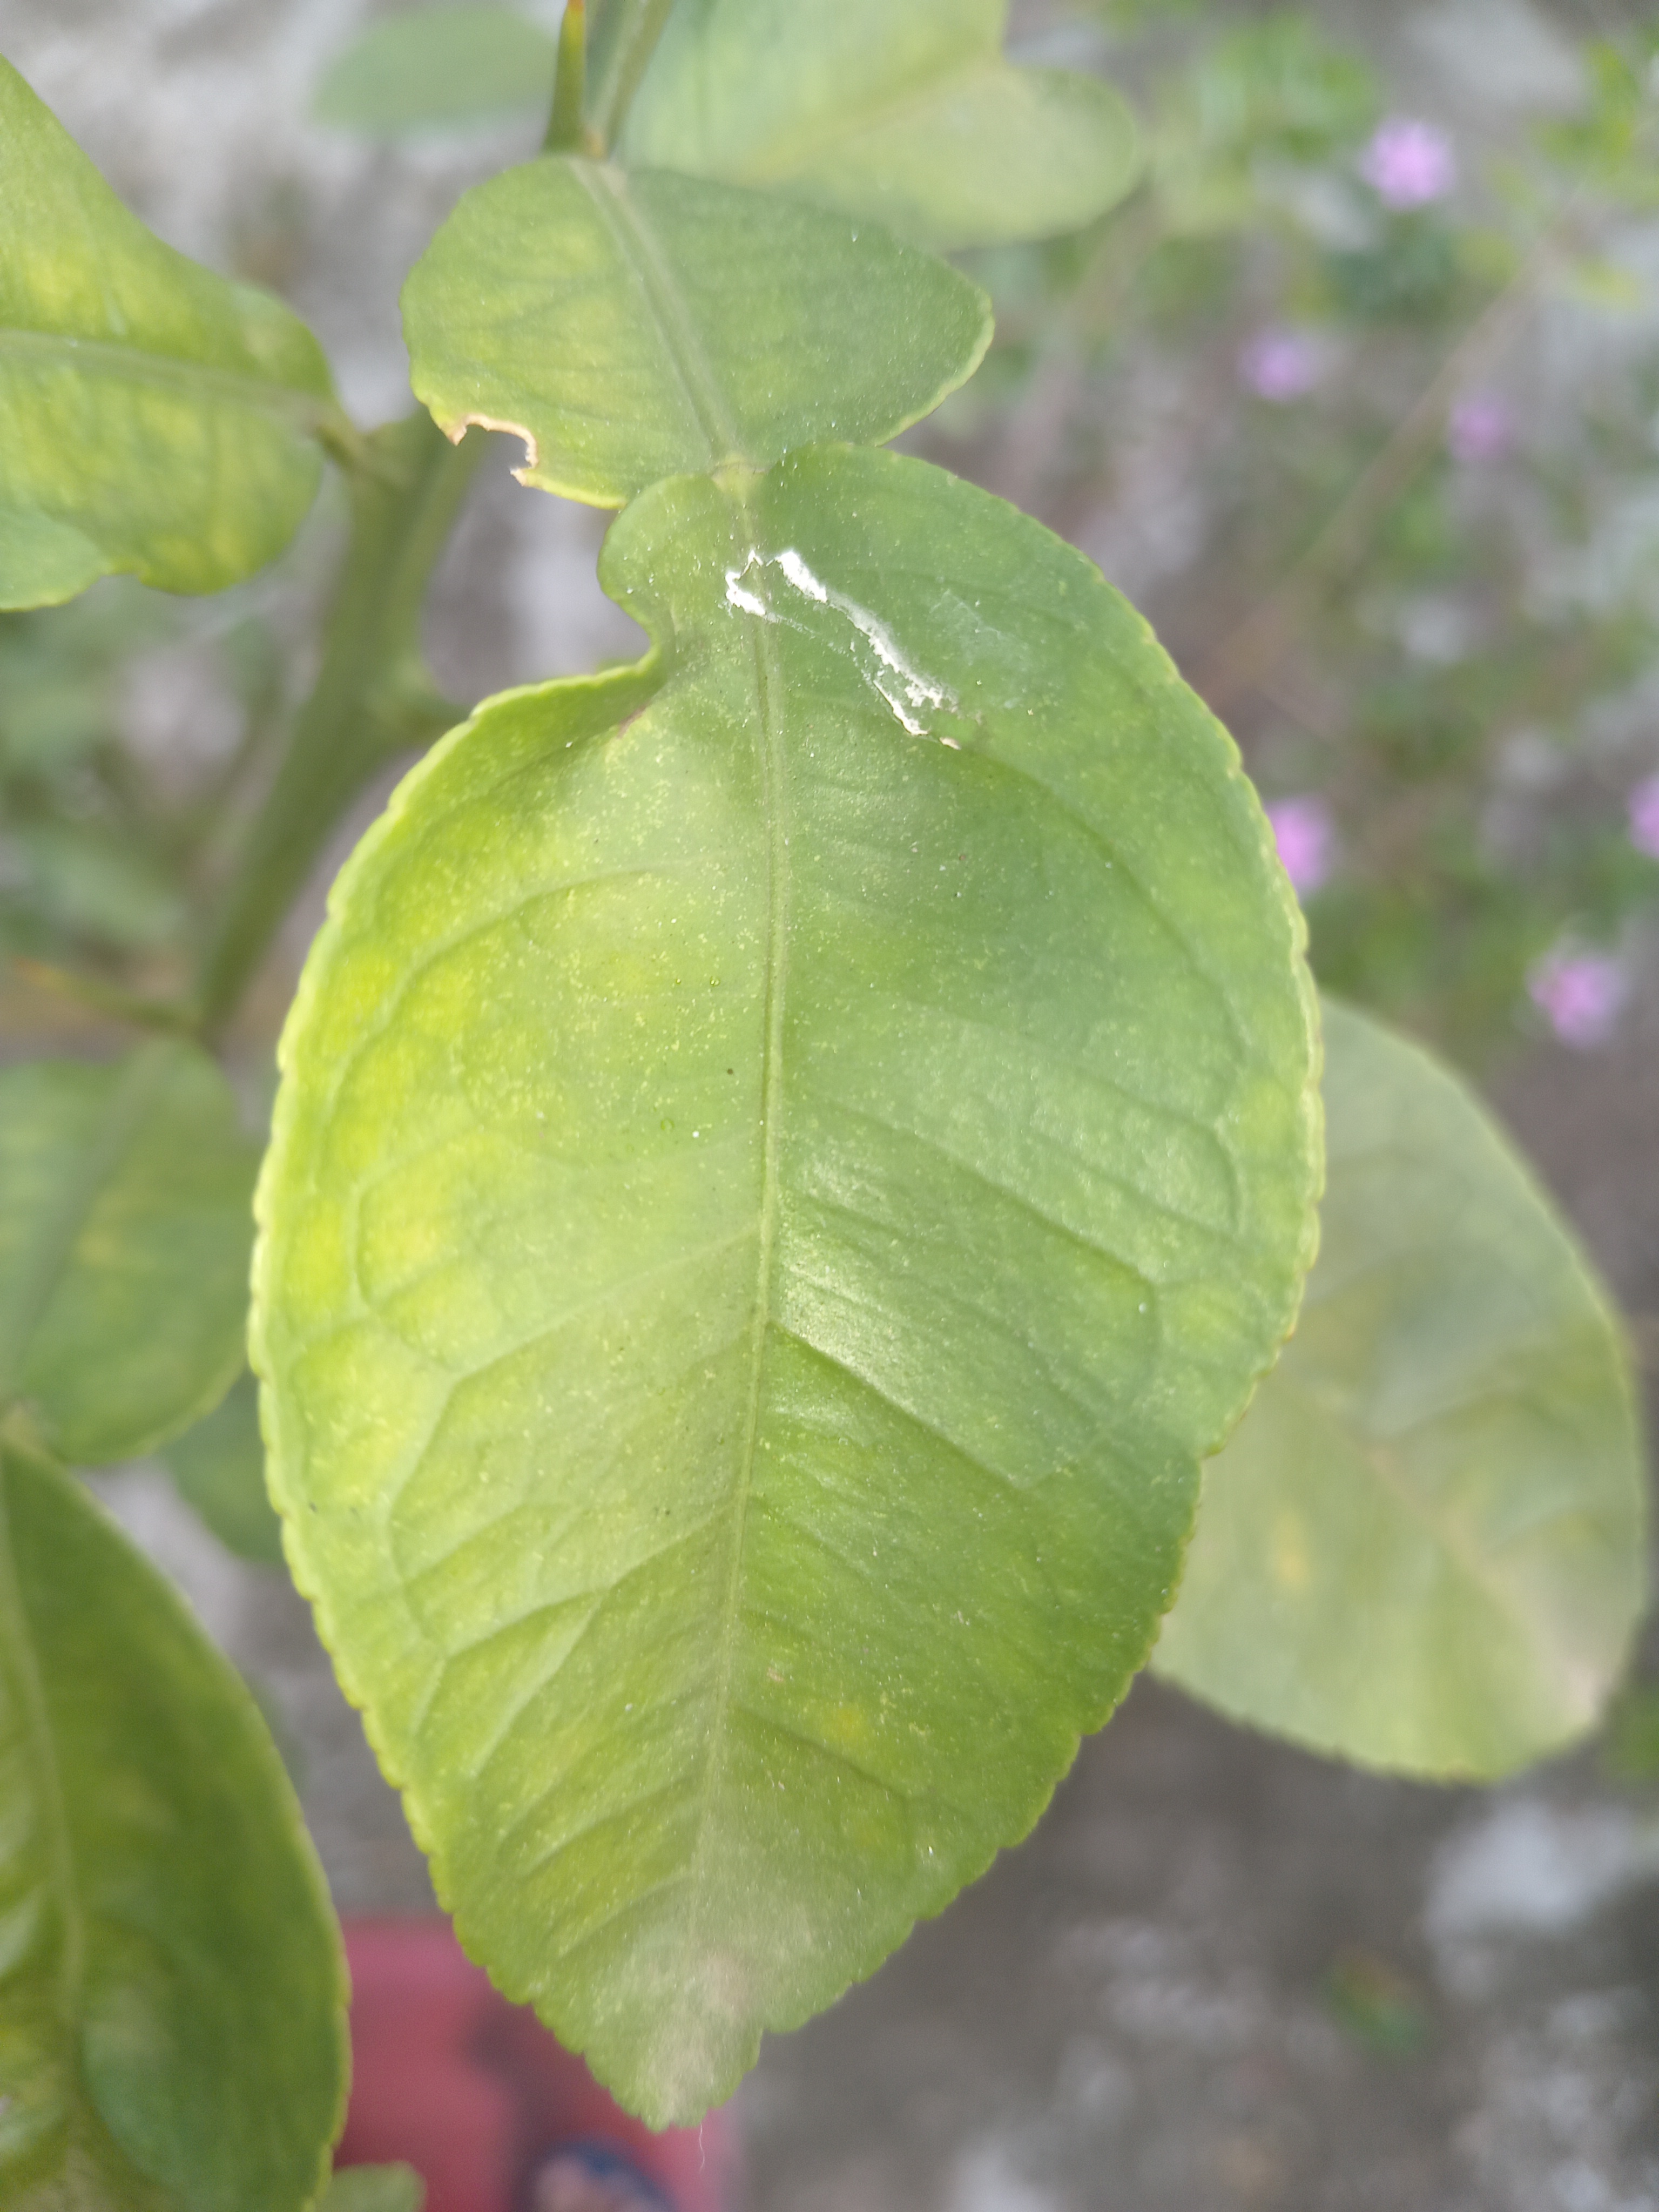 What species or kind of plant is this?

lemon
